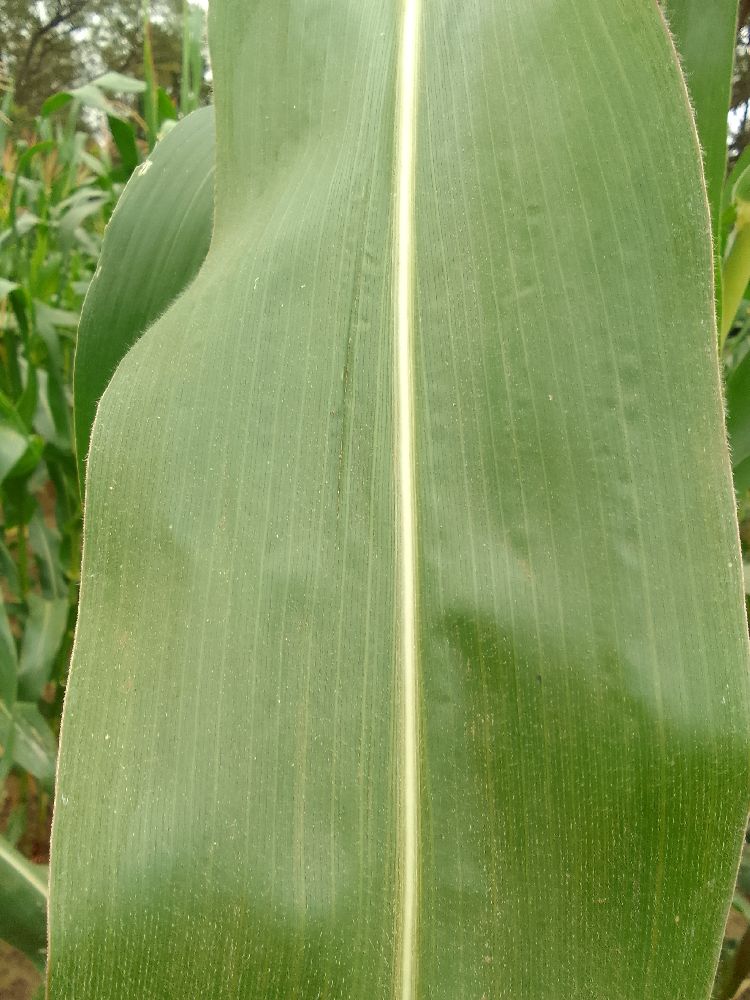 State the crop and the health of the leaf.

maize, healthy
